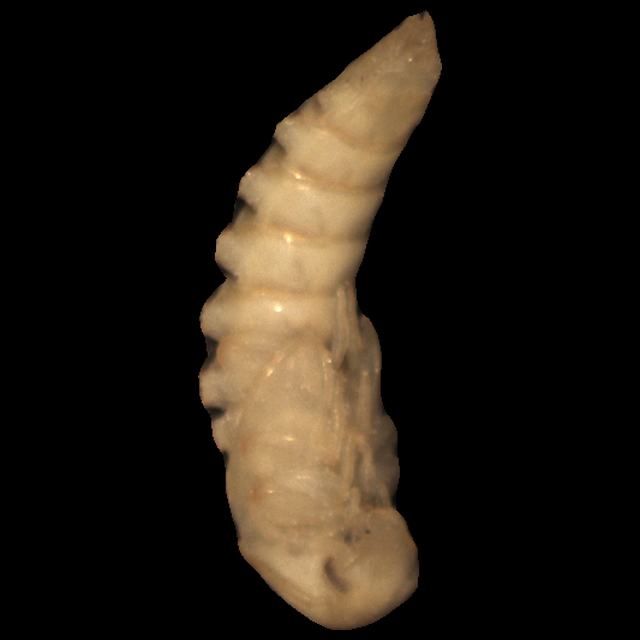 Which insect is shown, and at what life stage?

mealworm pupa
